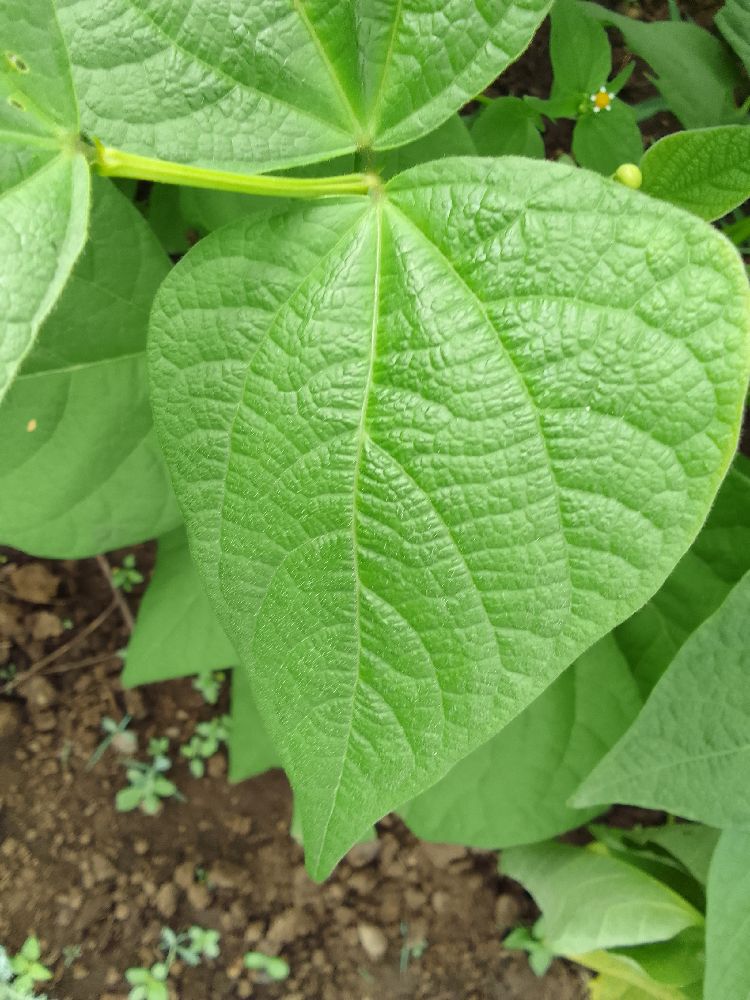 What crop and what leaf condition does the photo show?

common bean, healthy
